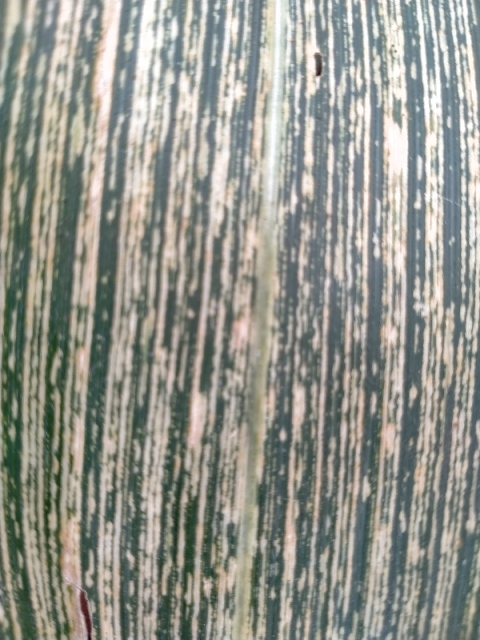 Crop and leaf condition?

maize, maize streak virus
